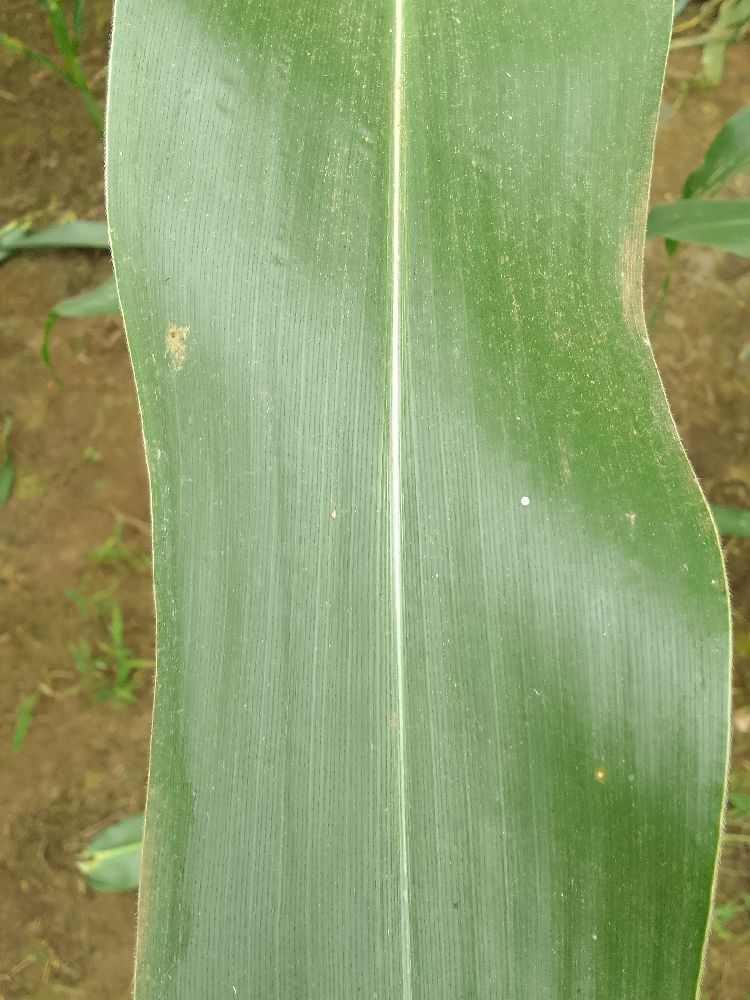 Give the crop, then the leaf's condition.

maize, healthy
